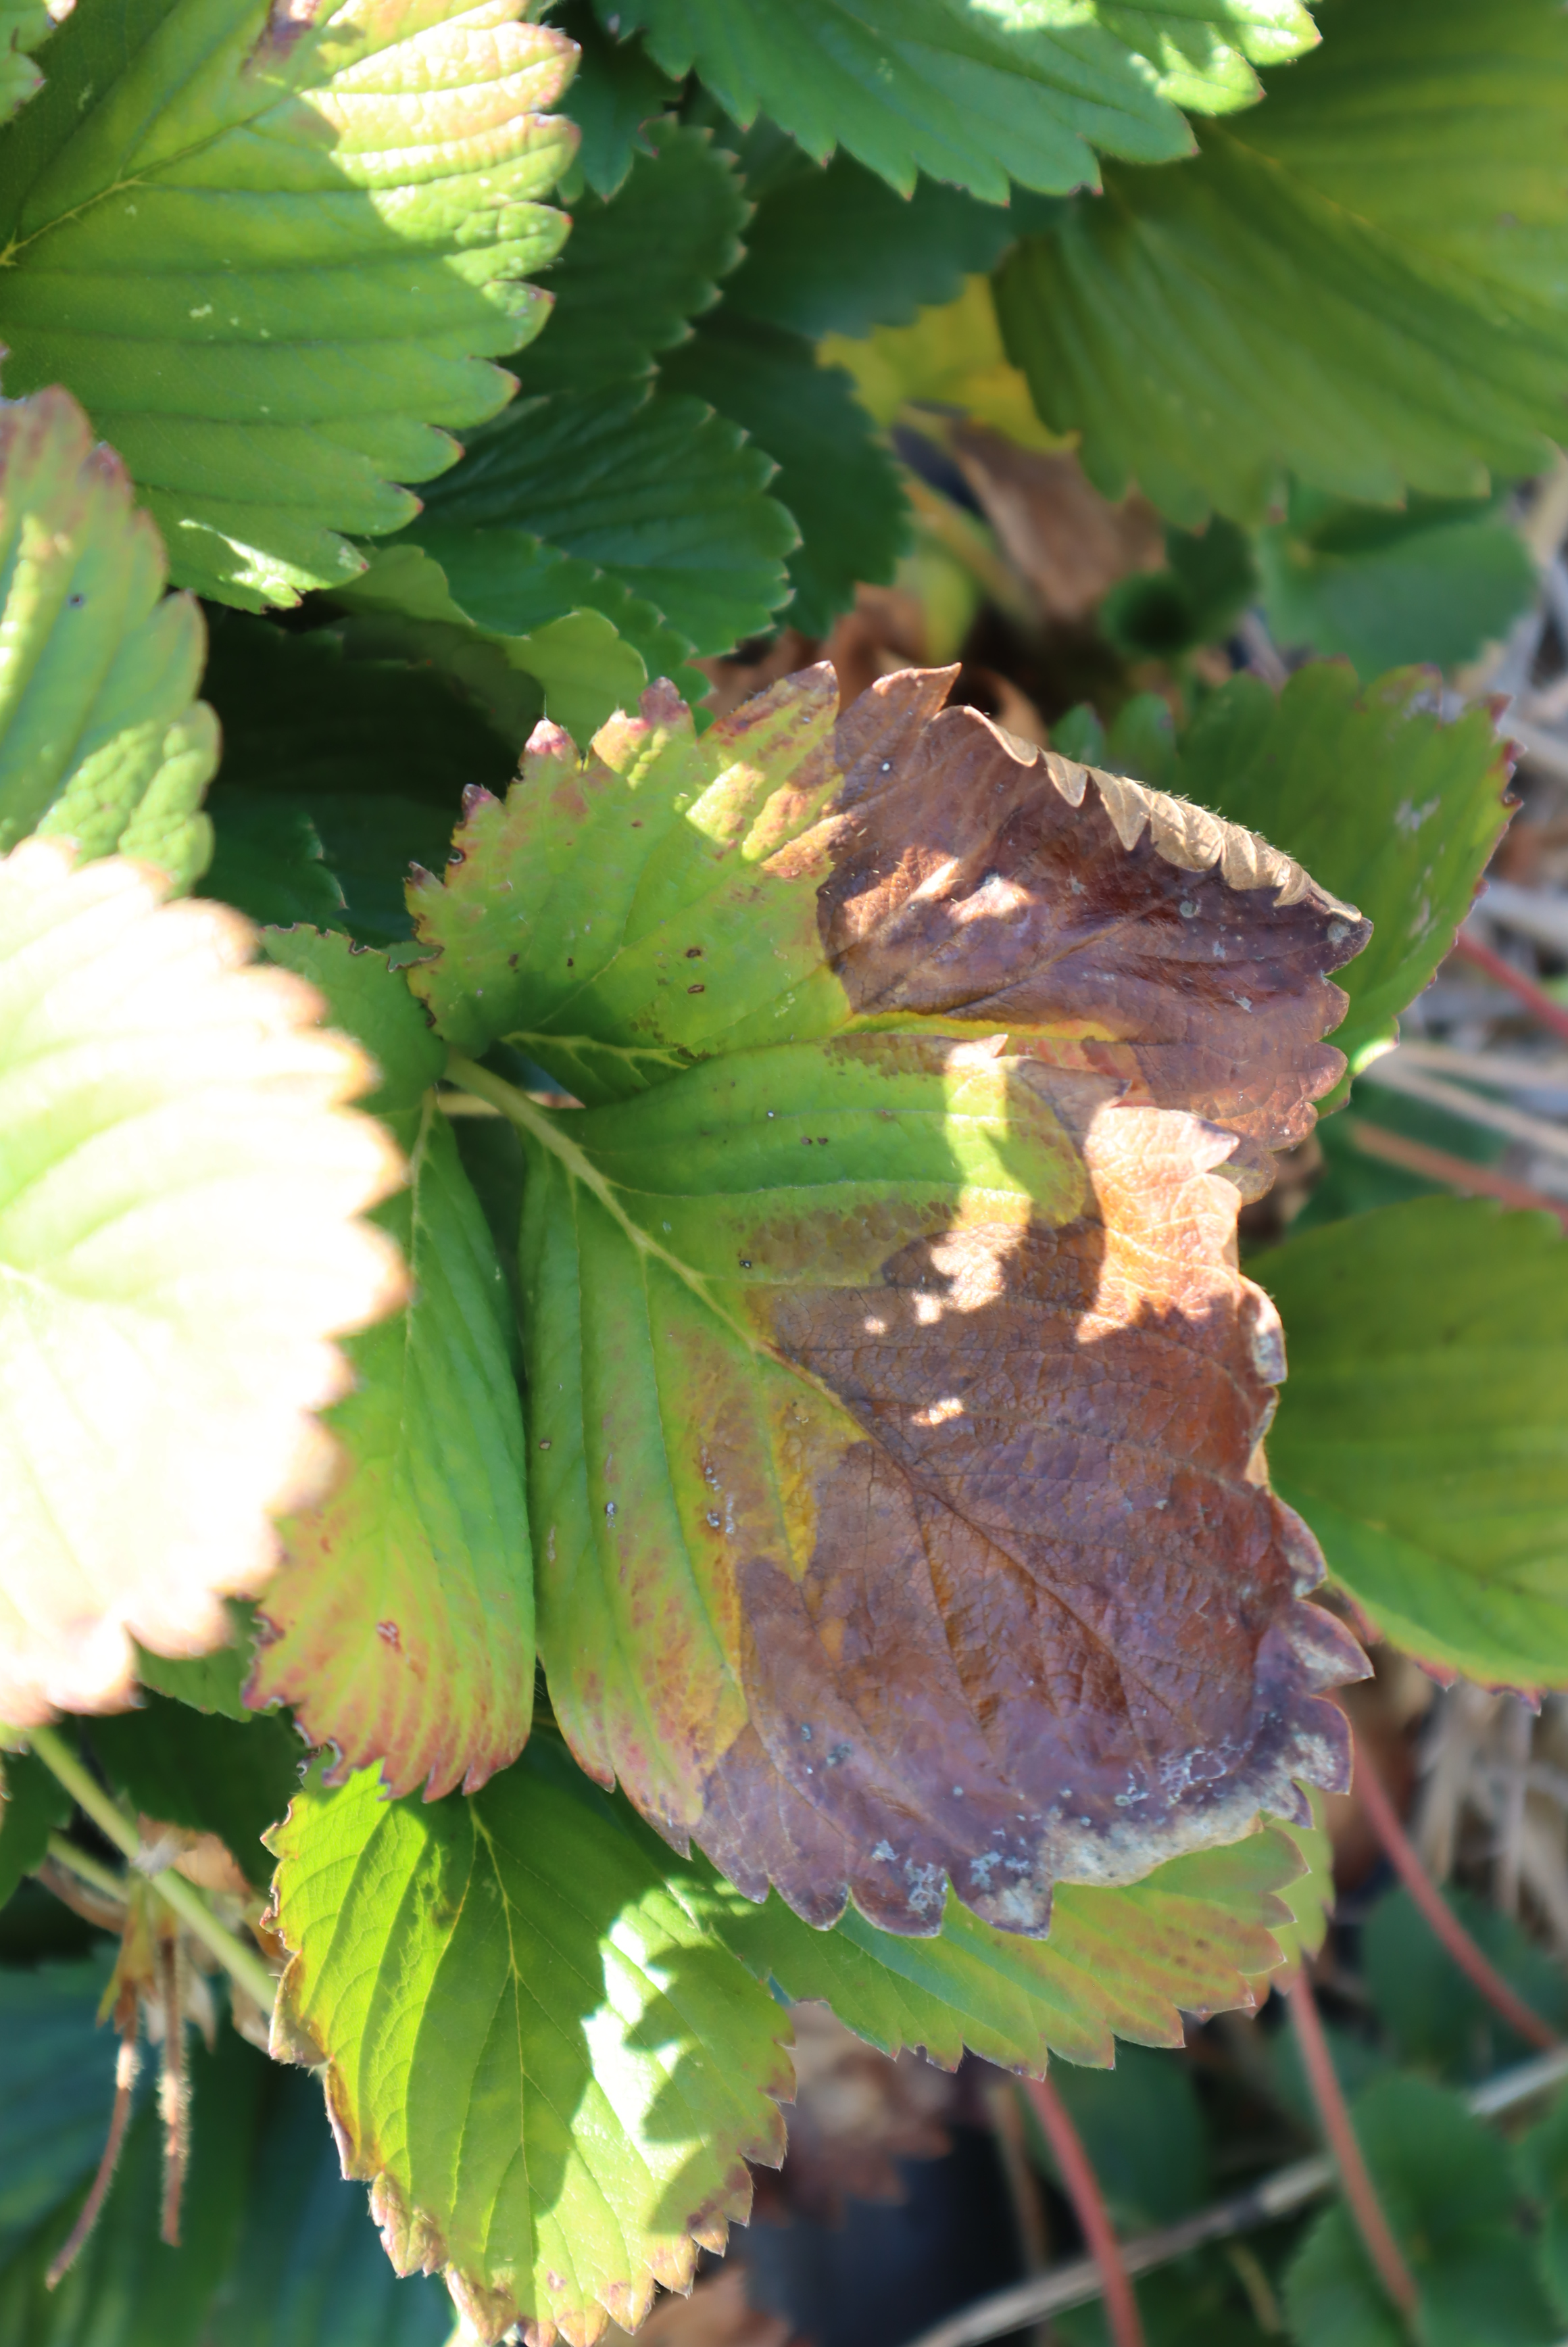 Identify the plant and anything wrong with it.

strawberry, leaf spot, verticillium wilt
